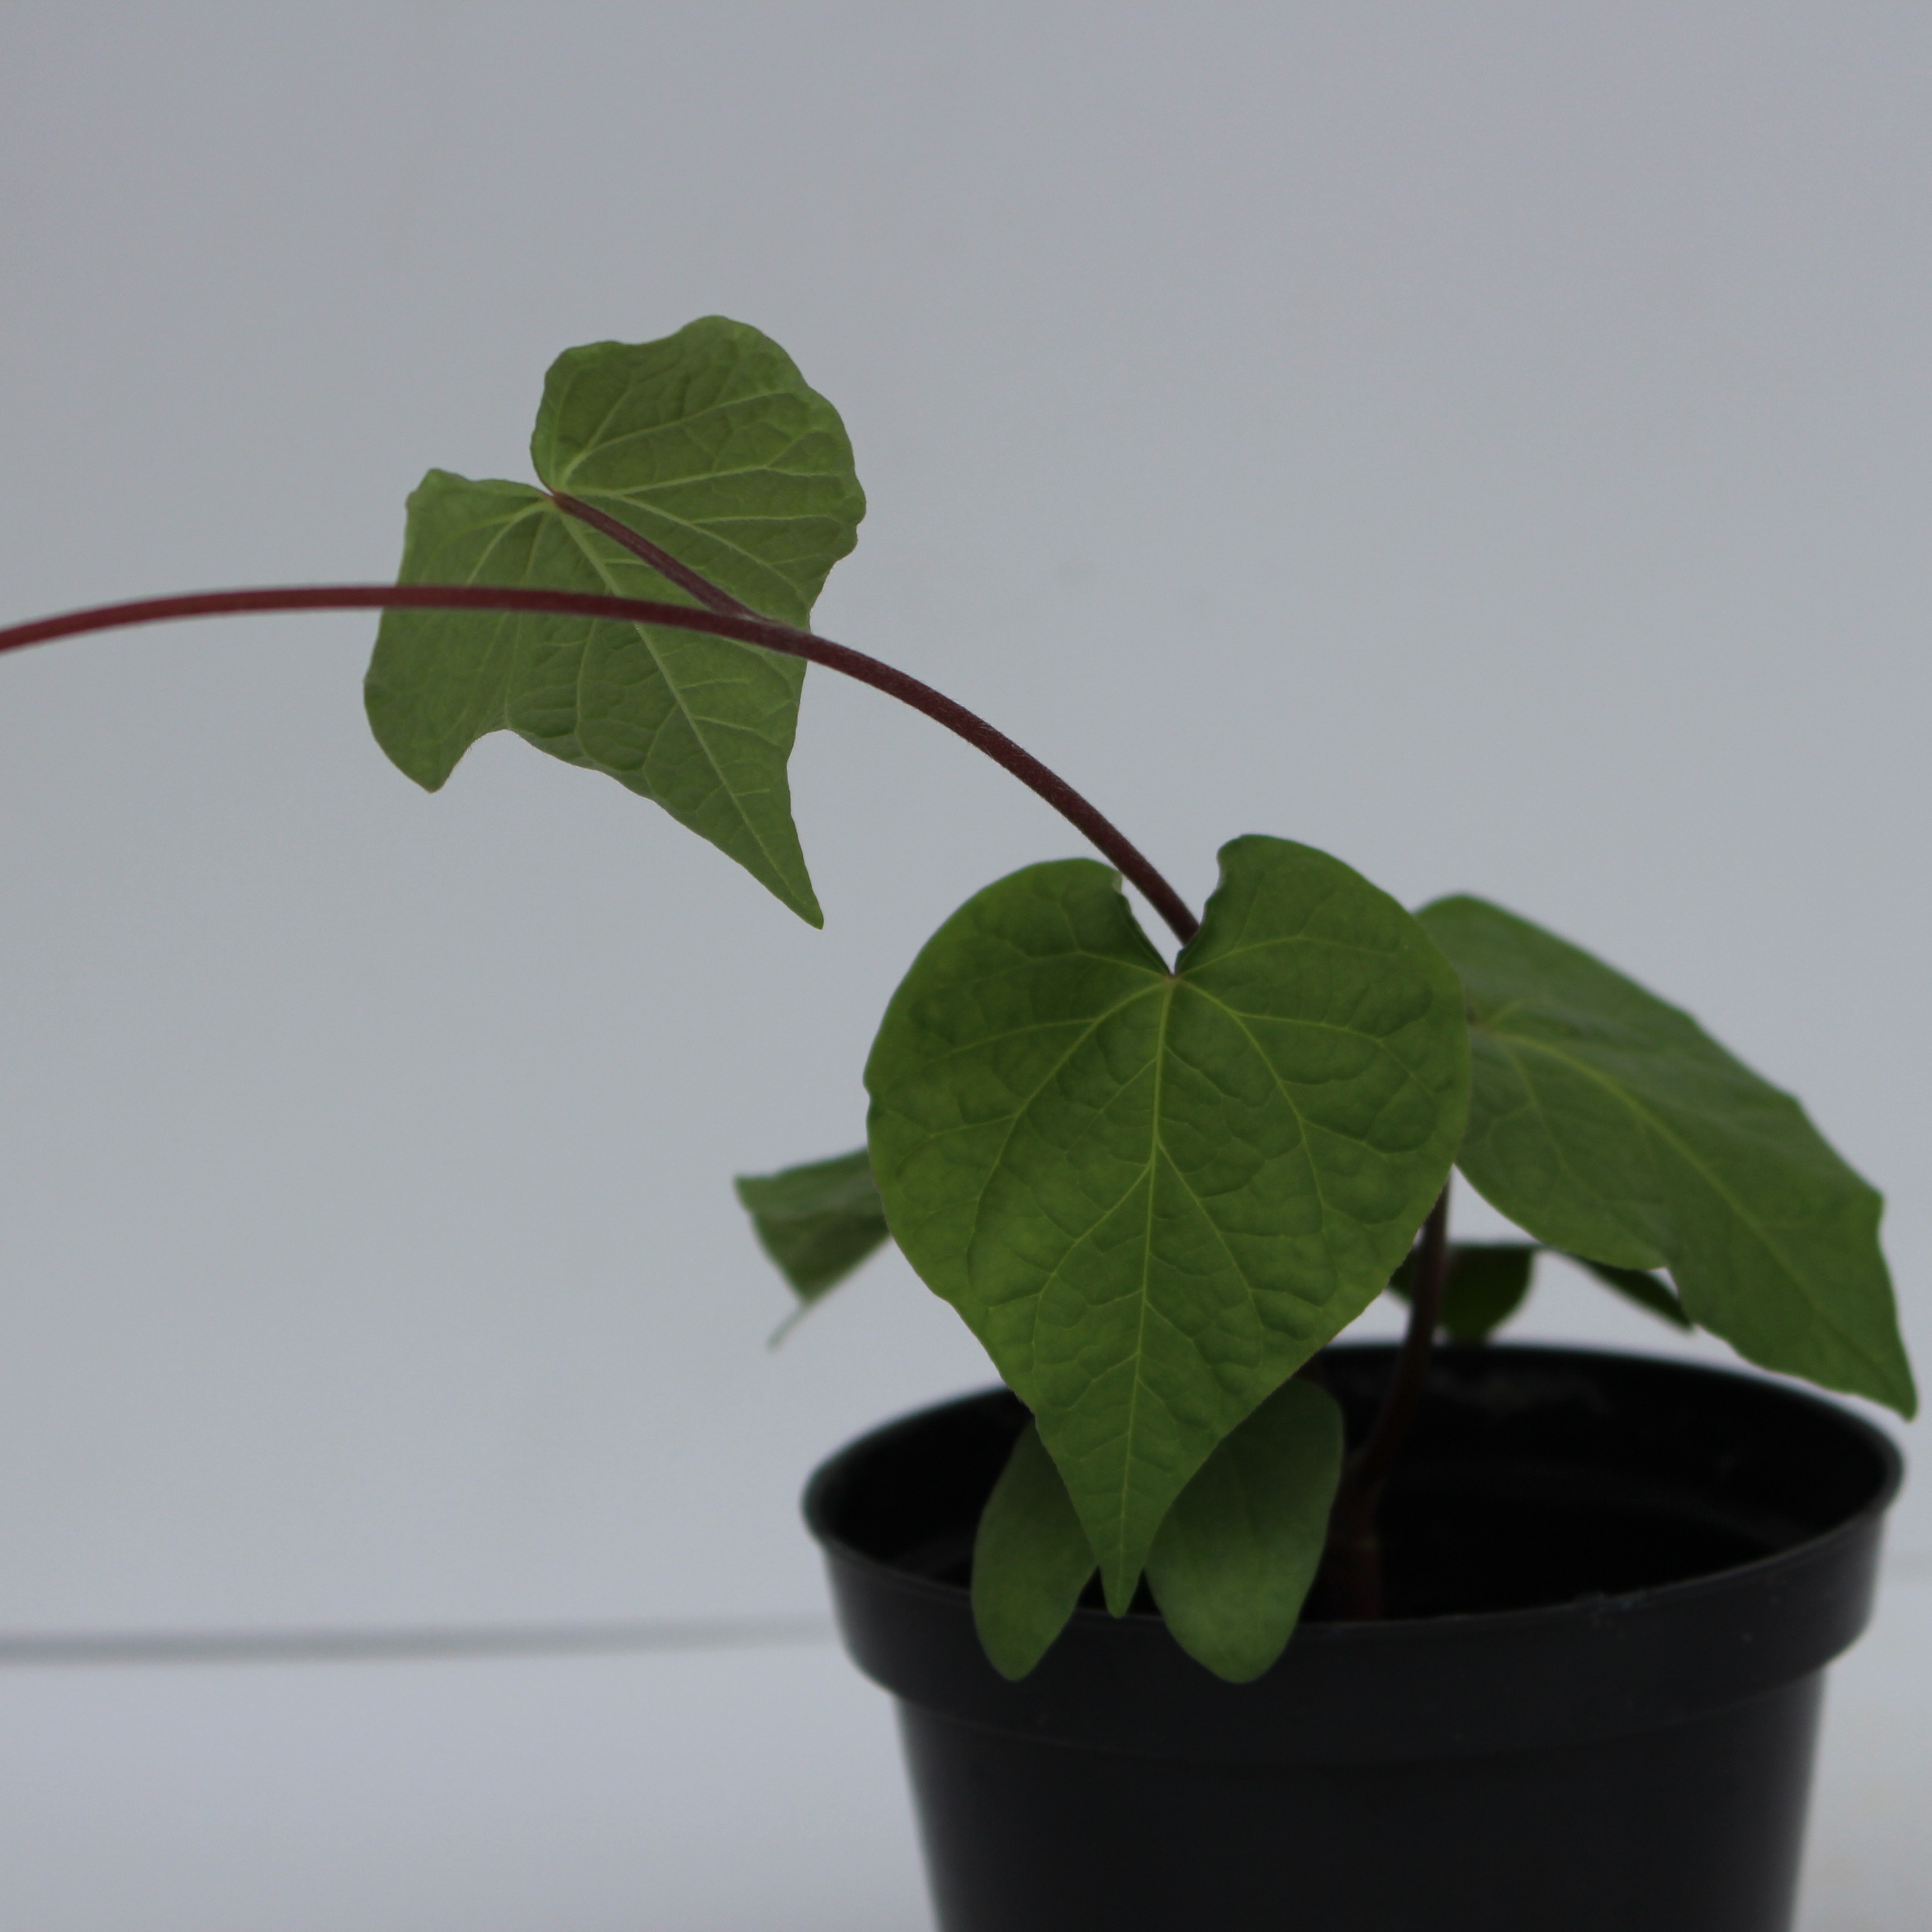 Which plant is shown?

Convolvulus arvensis
